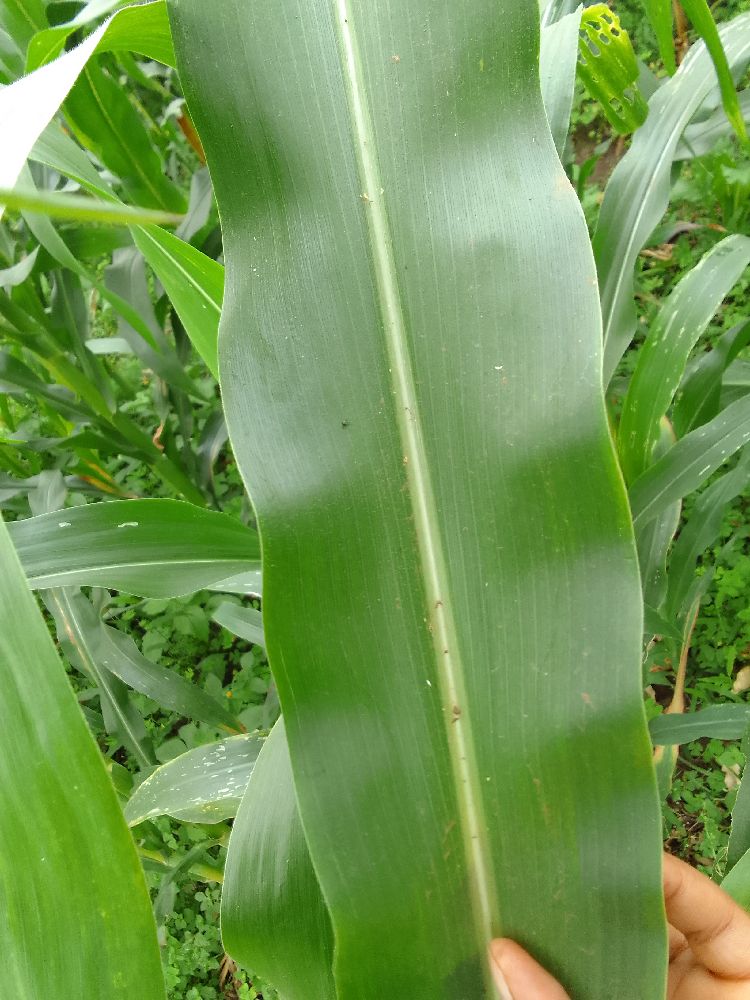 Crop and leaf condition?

maize, healthy
